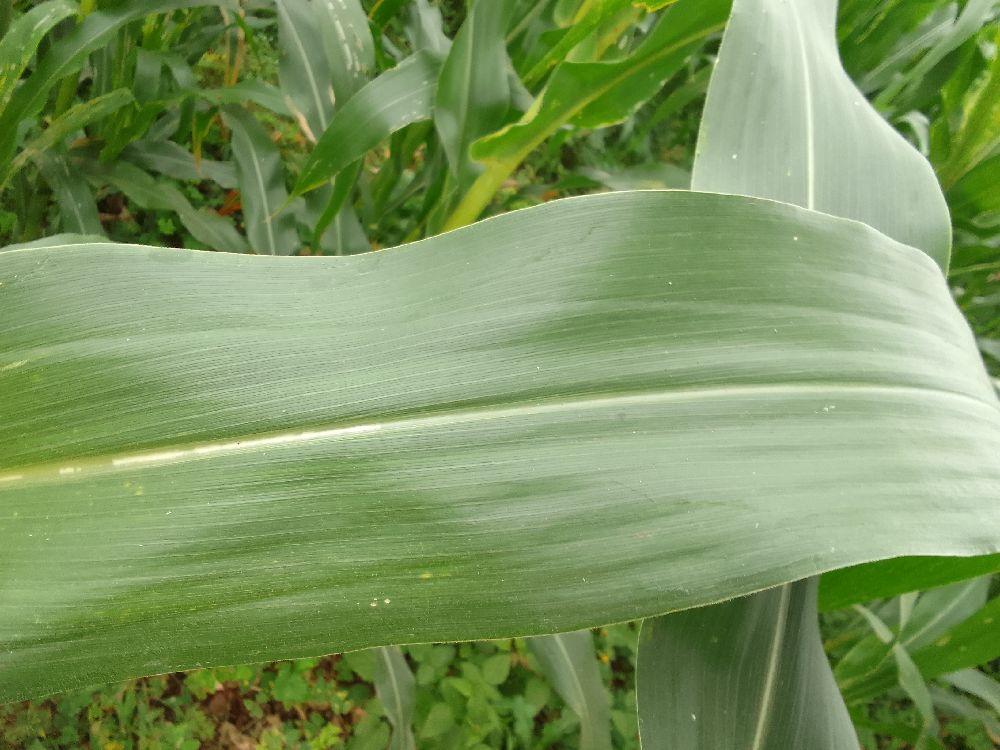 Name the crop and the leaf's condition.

maize, healthy
